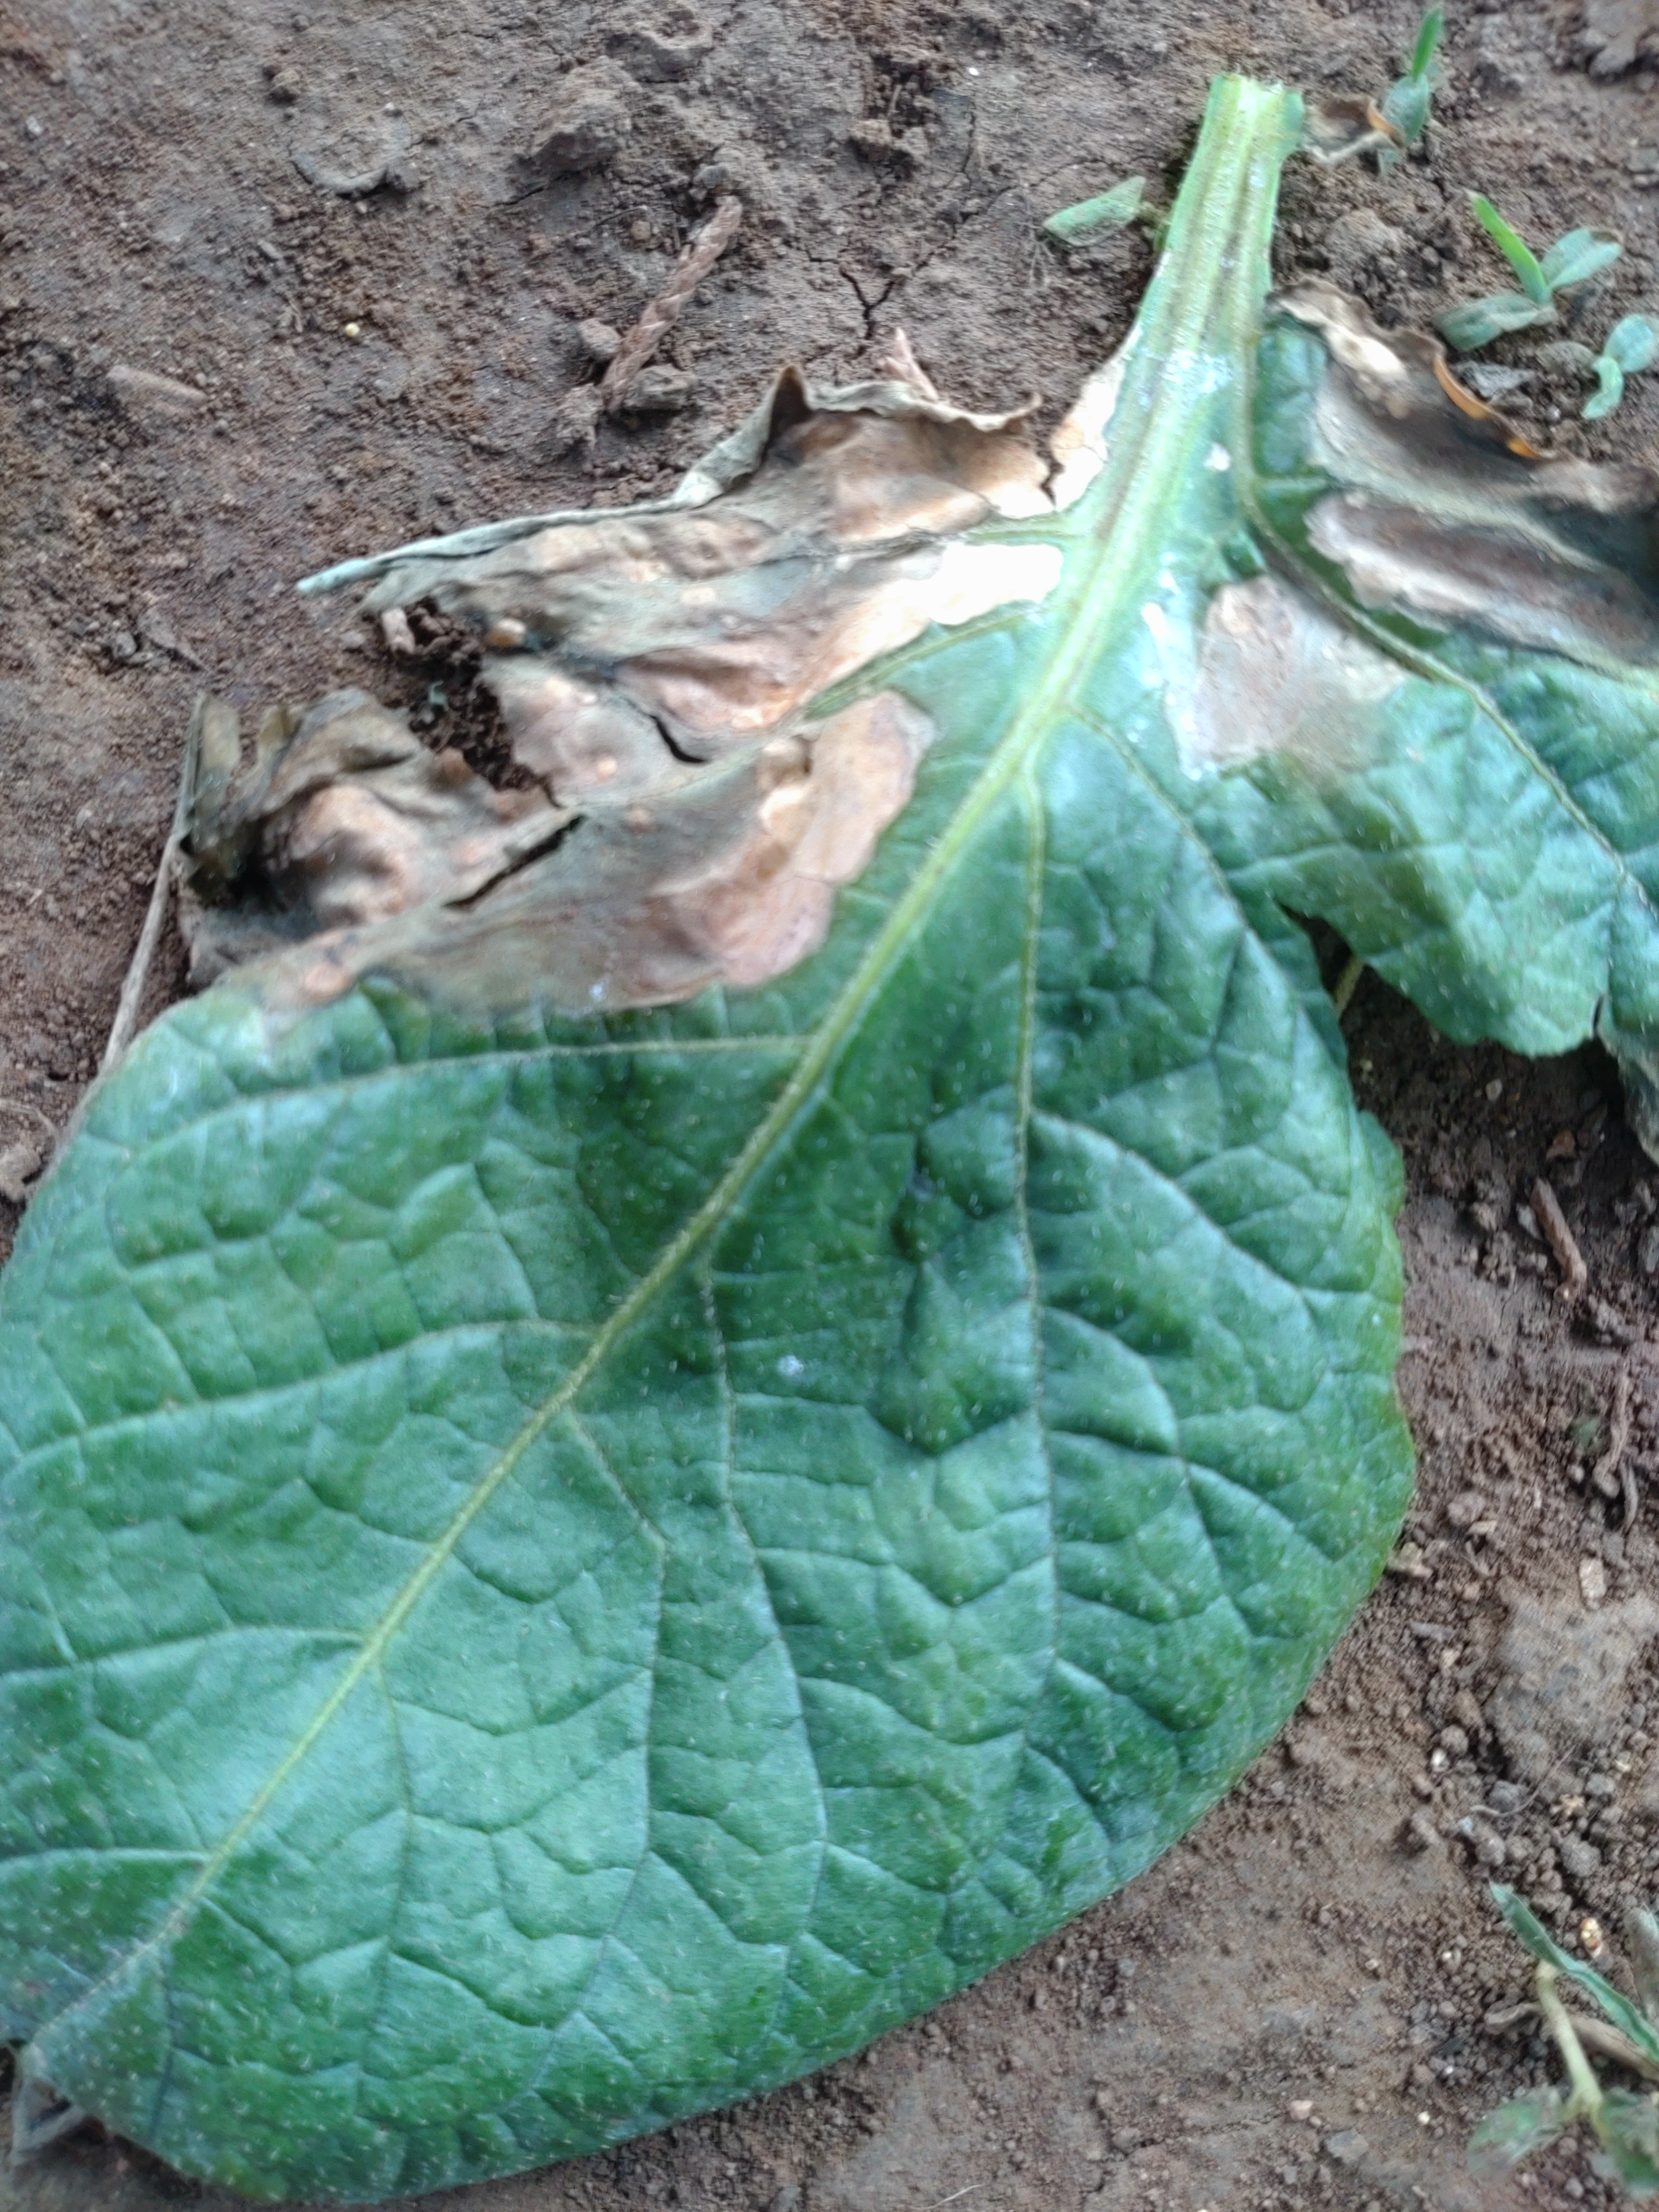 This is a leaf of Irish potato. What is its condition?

early blight
